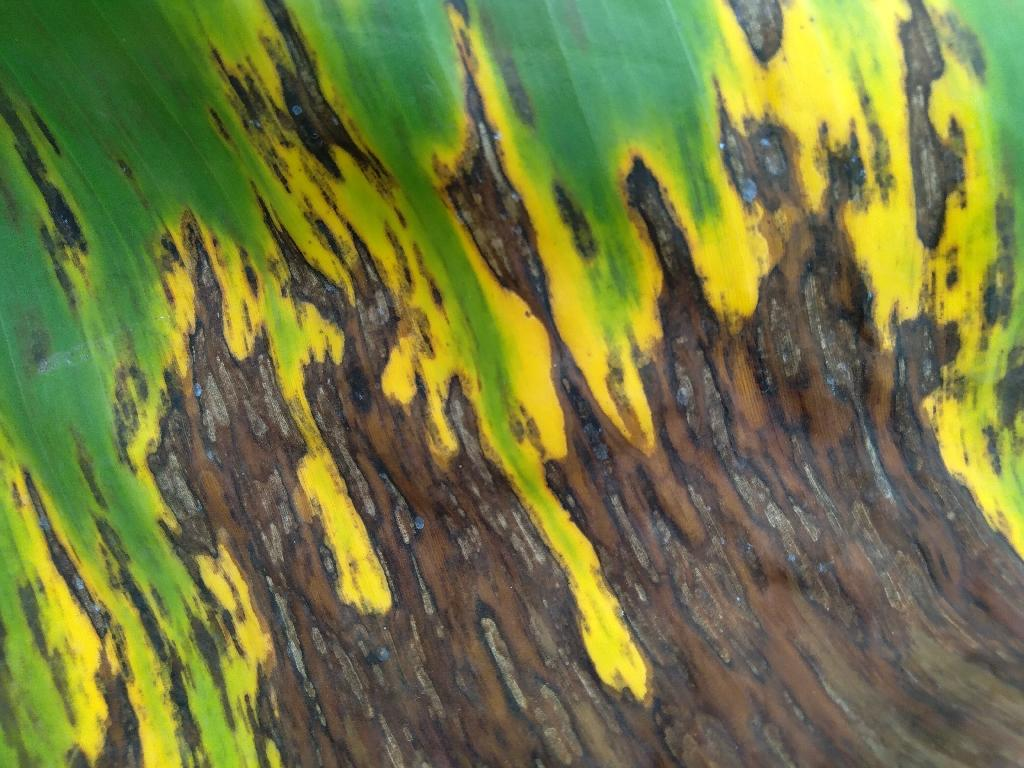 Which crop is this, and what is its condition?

banana, black sigatoka
